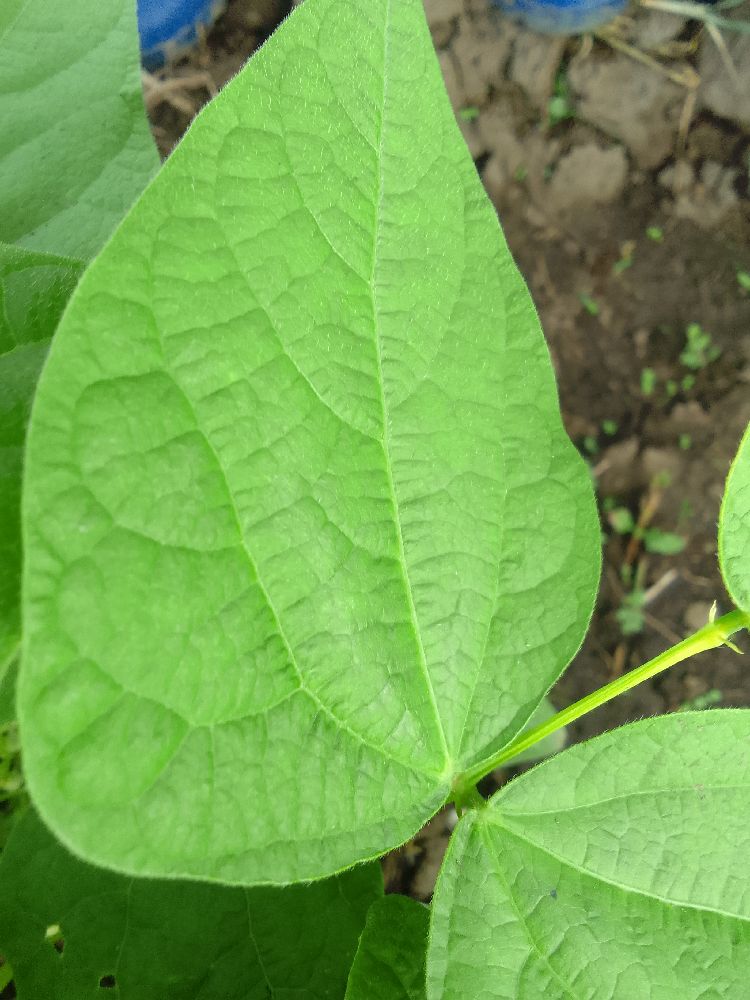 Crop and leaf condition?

common bean, healthy
